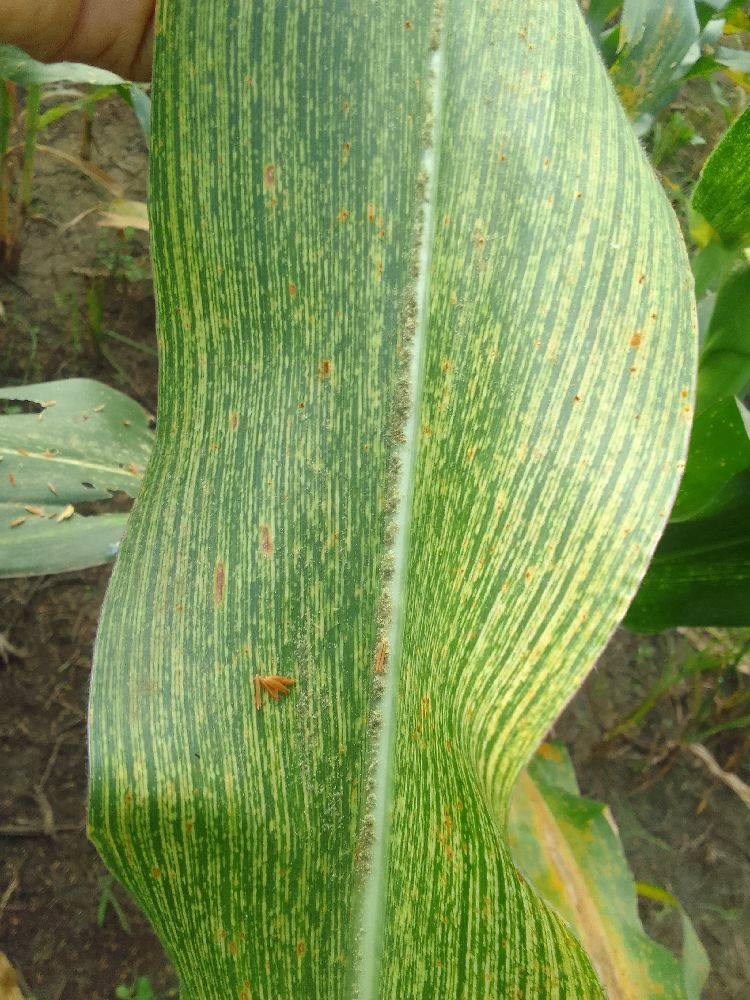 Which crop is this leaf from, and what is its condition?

maize, maize streak virus
